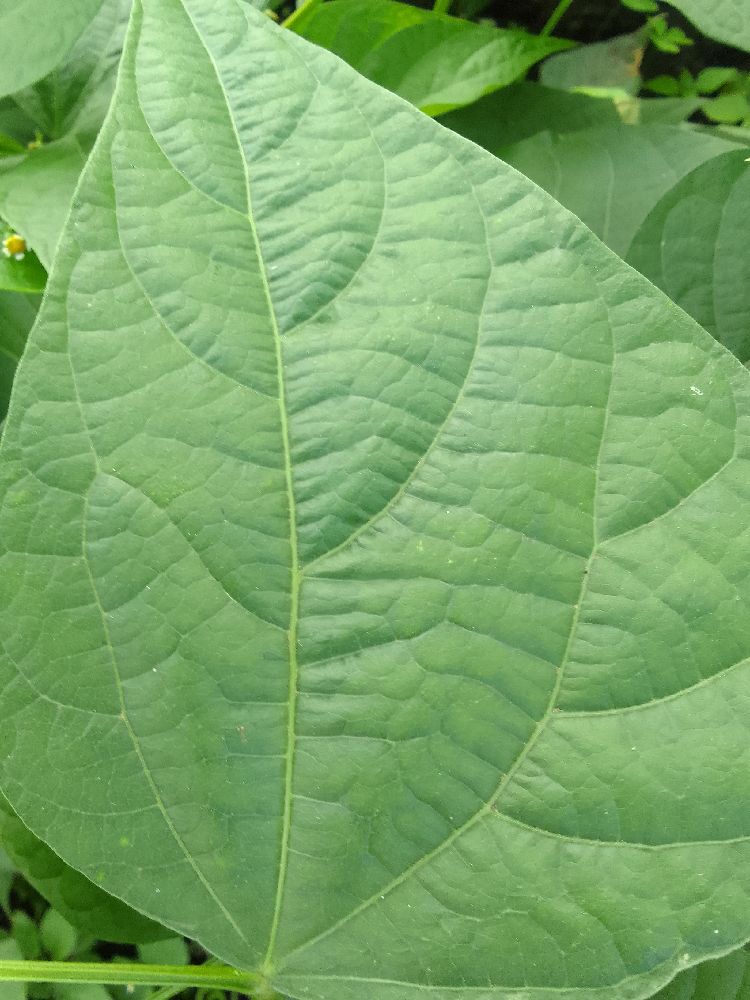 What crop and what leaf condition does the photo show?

common bean, healthy
